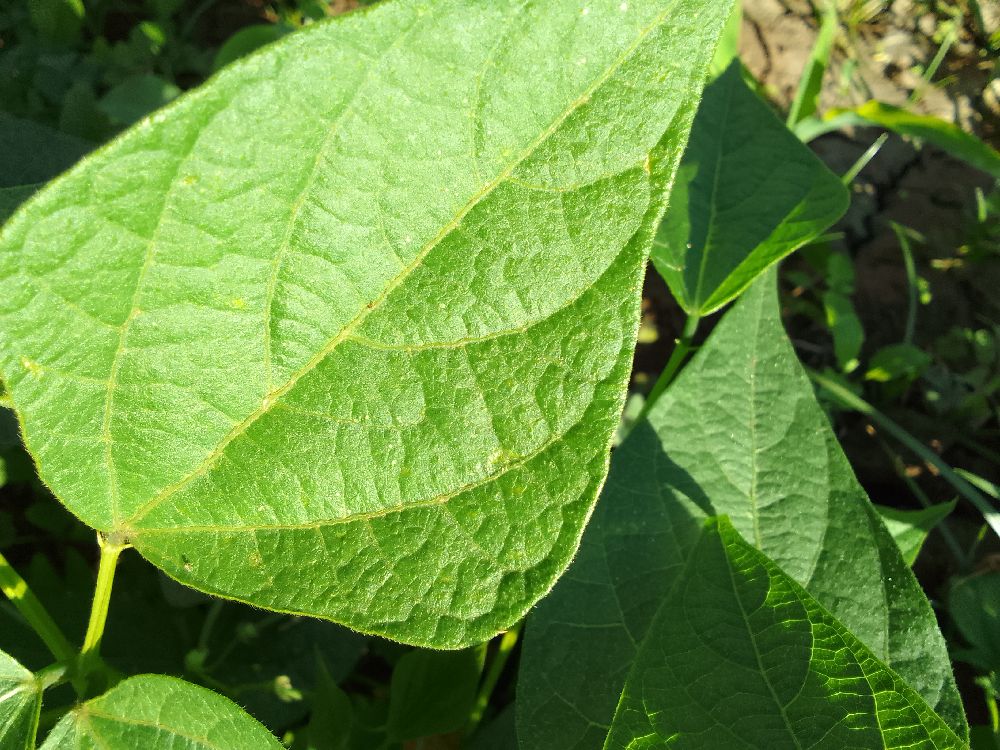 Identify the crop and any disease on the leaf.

common bean, healthy
